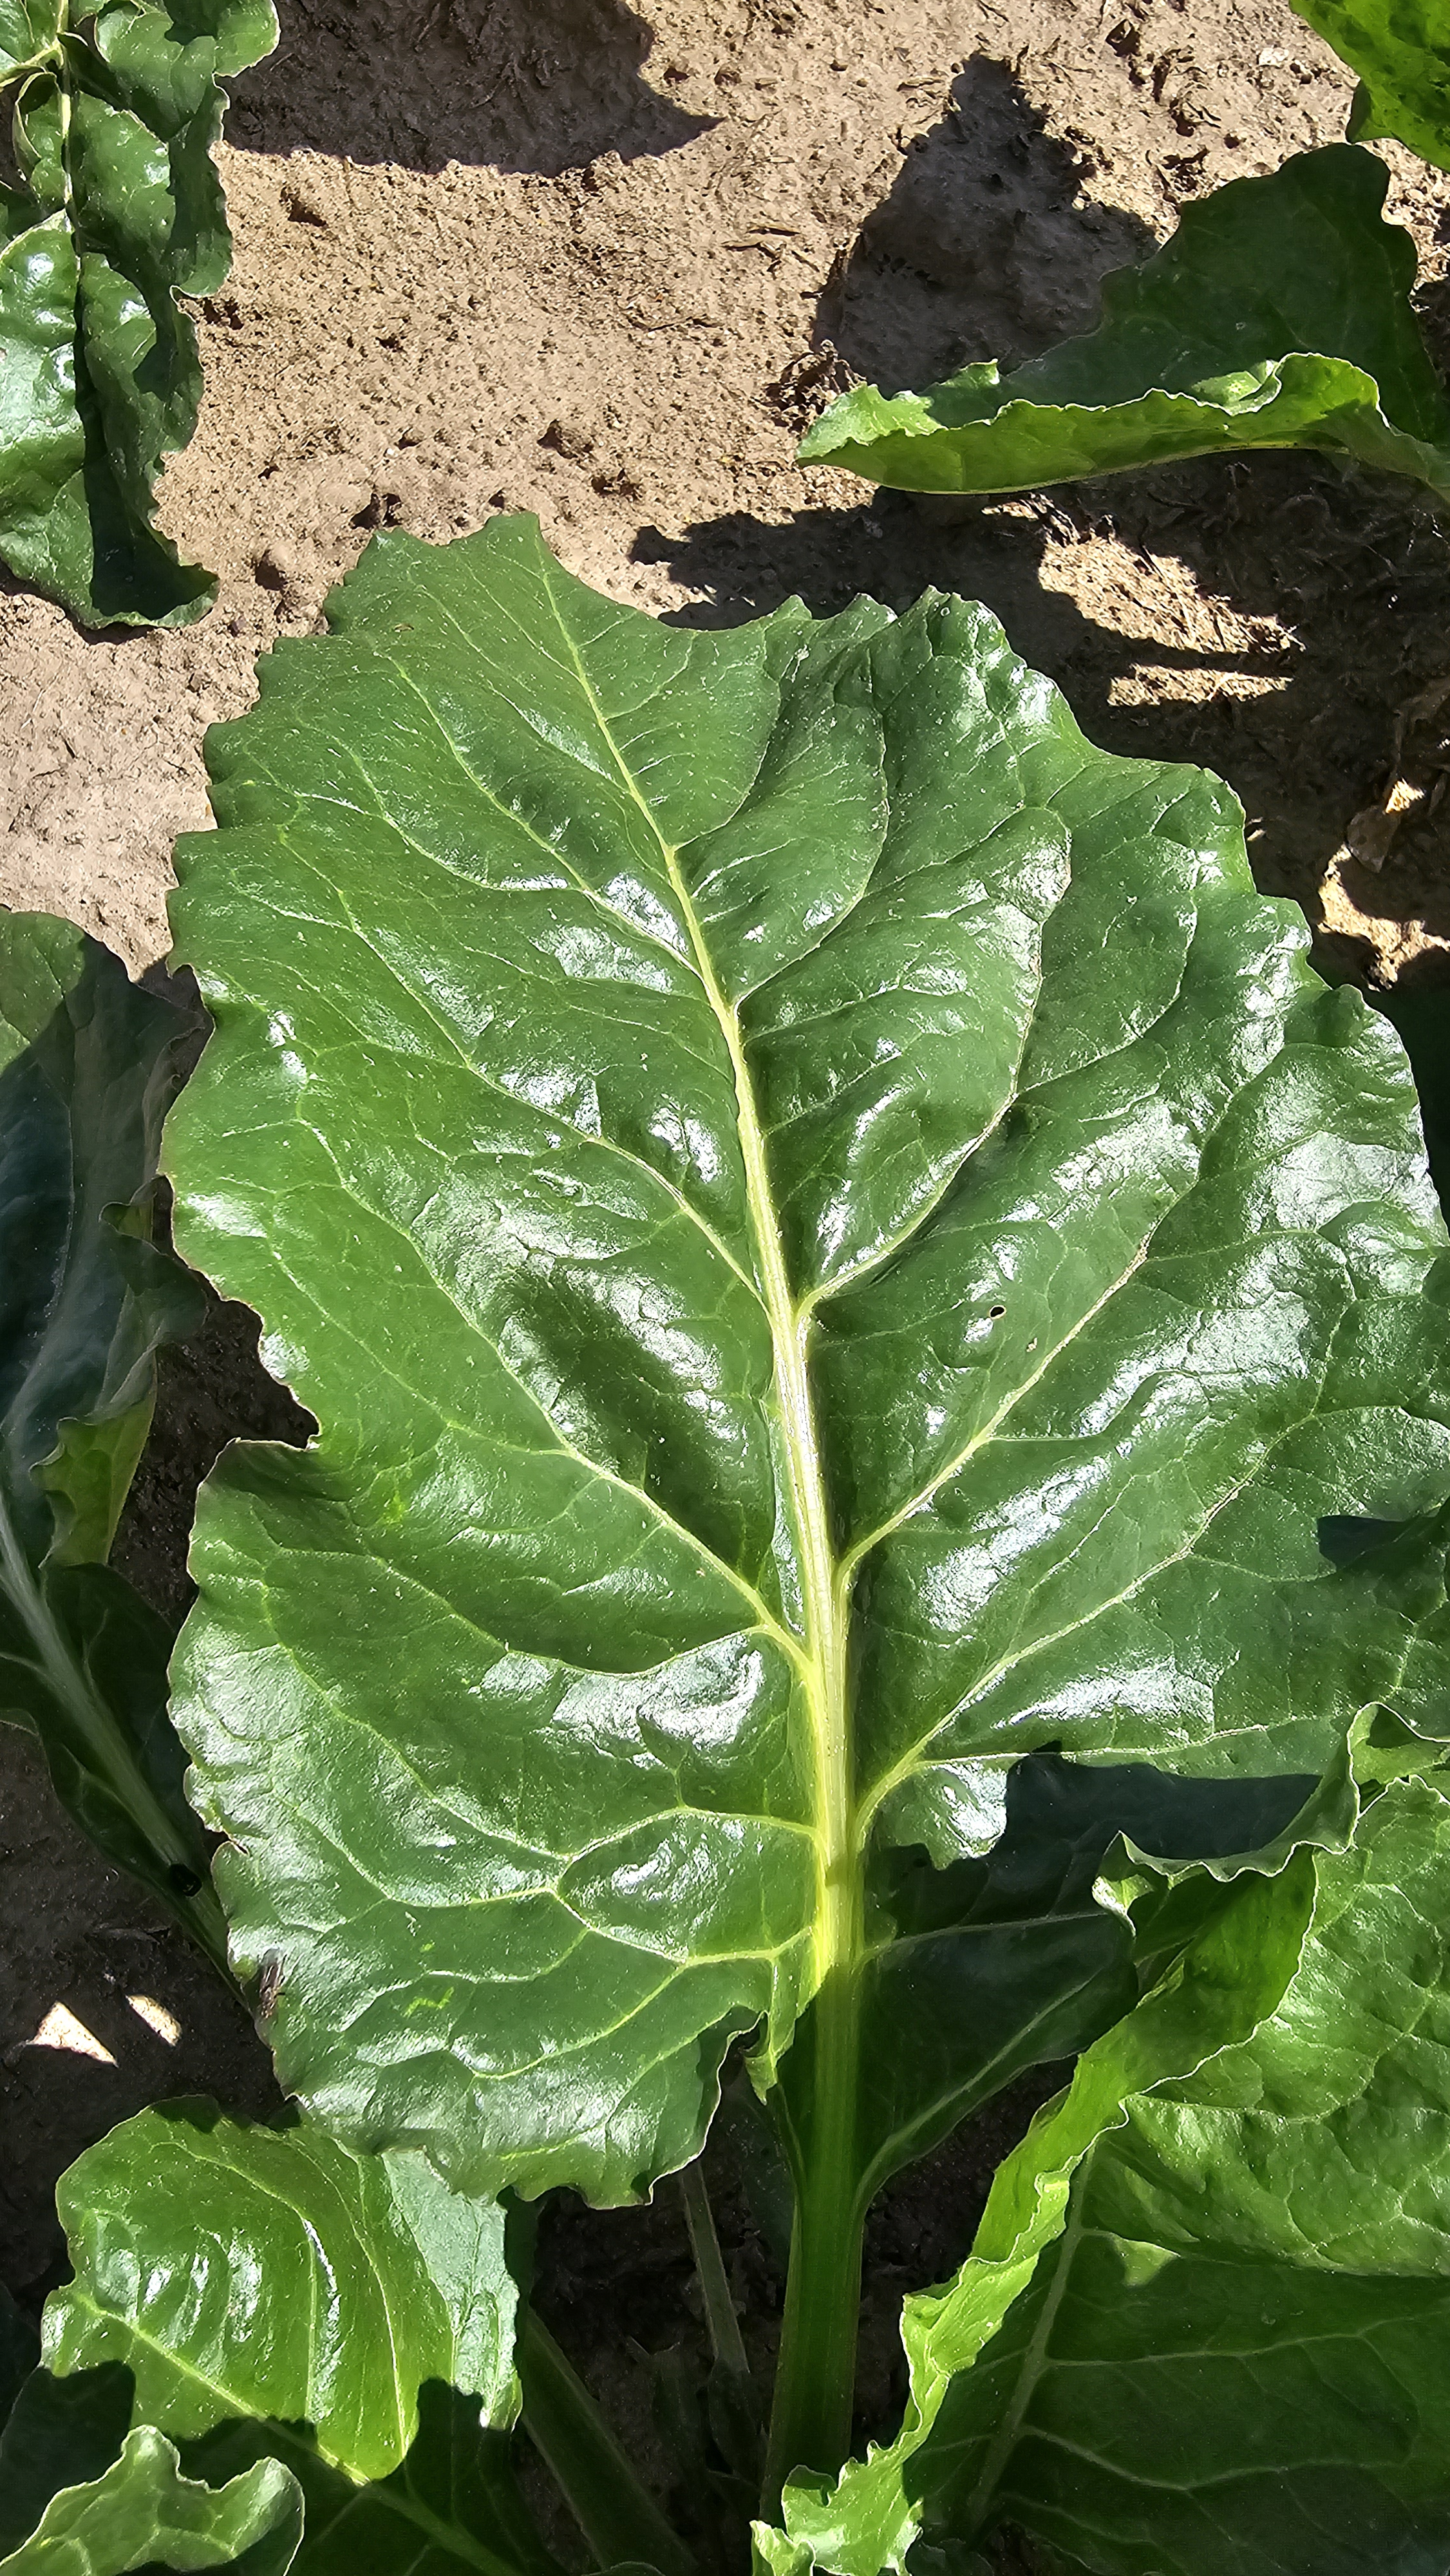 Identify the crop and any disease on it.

beet, unaffected
